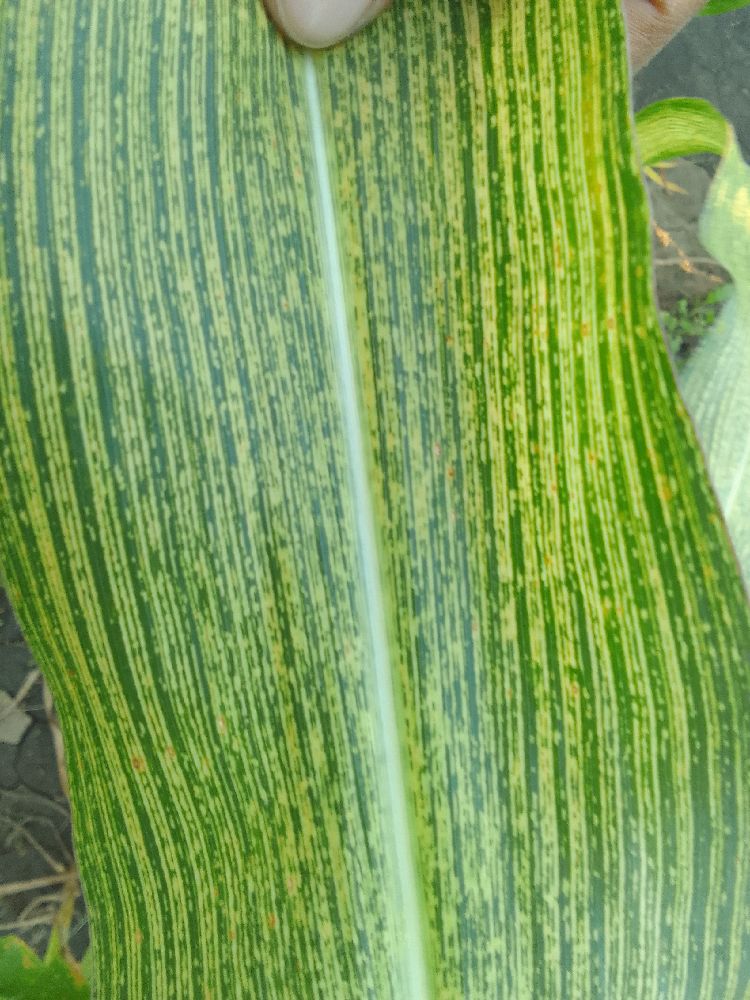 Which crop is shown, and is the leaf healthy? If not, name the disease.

maize, maize streak virus
